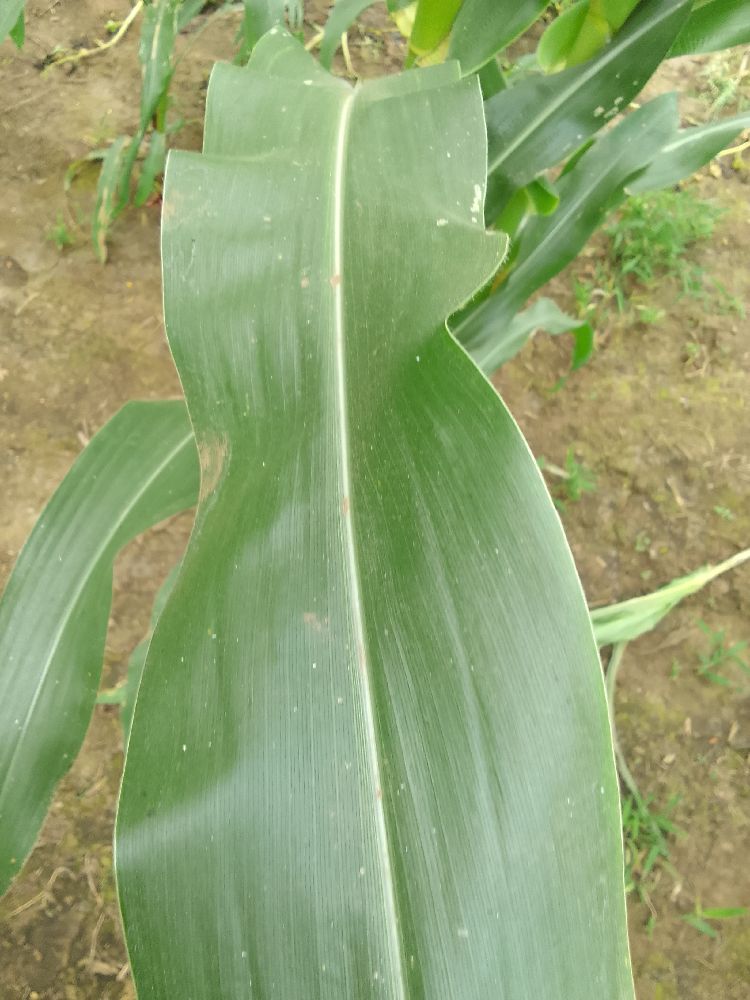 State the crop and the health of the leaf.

maize, healthy
